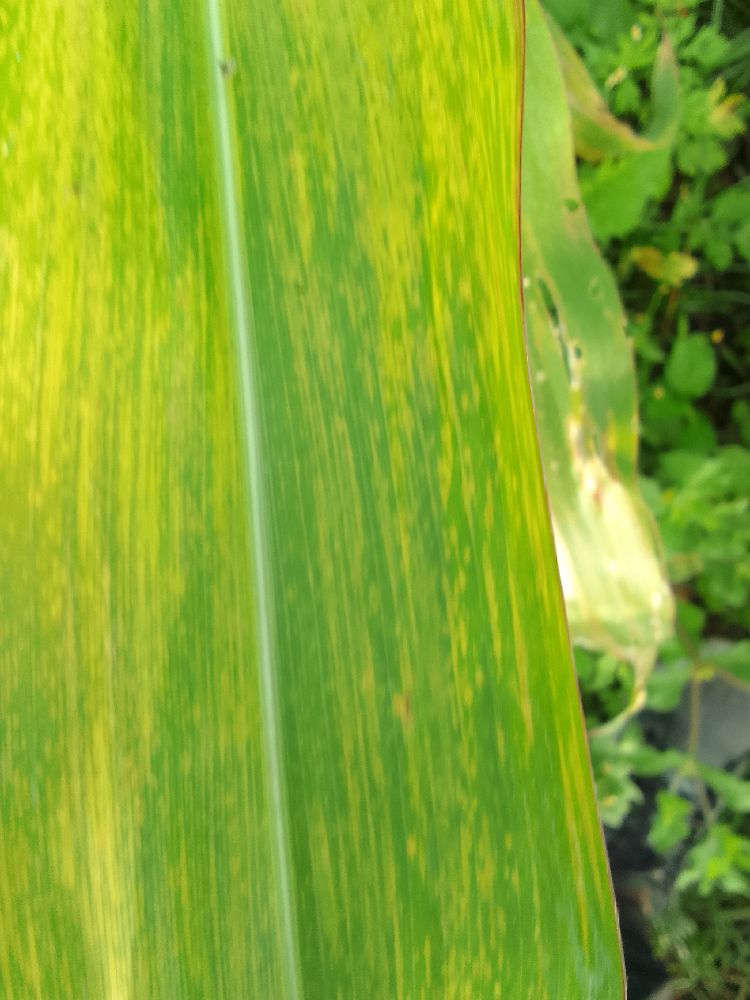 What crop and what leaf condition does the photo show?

maize, maize lethal necrosis
